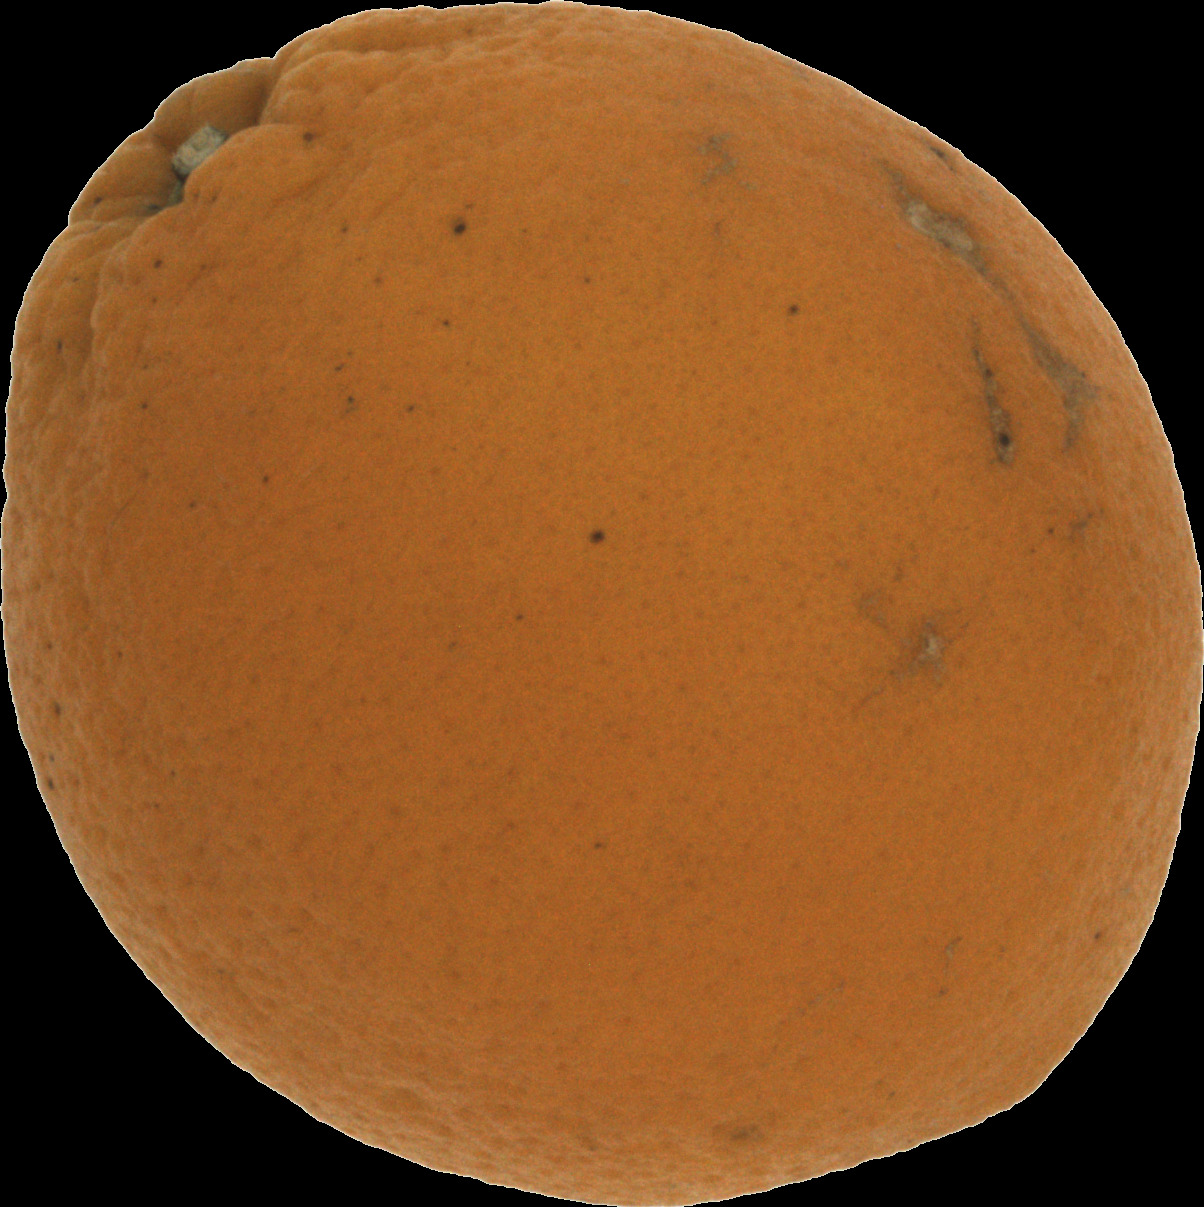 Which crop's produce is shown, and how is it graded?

orange, bad
